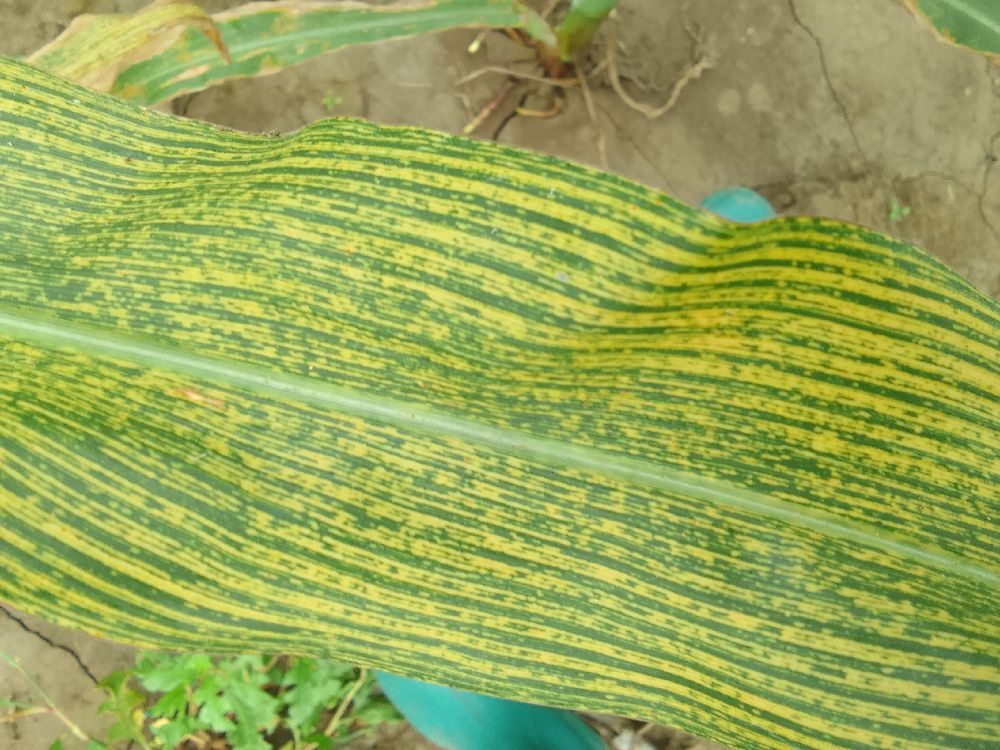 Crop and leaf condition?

maize, maize streak virus
